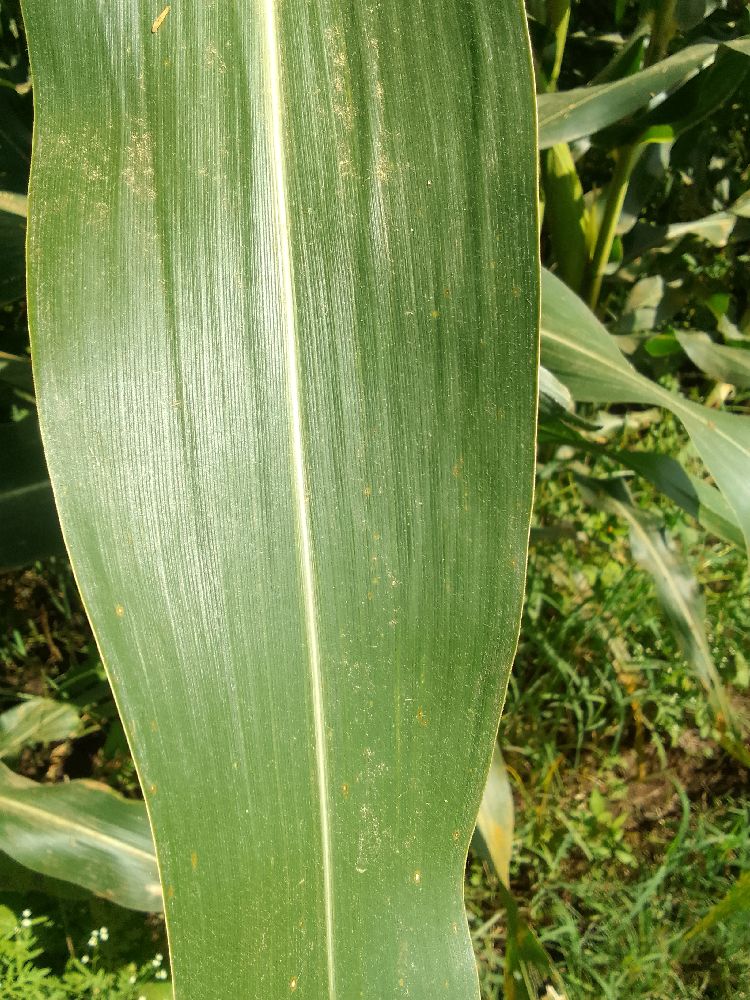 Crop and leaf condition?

maize, healthy
